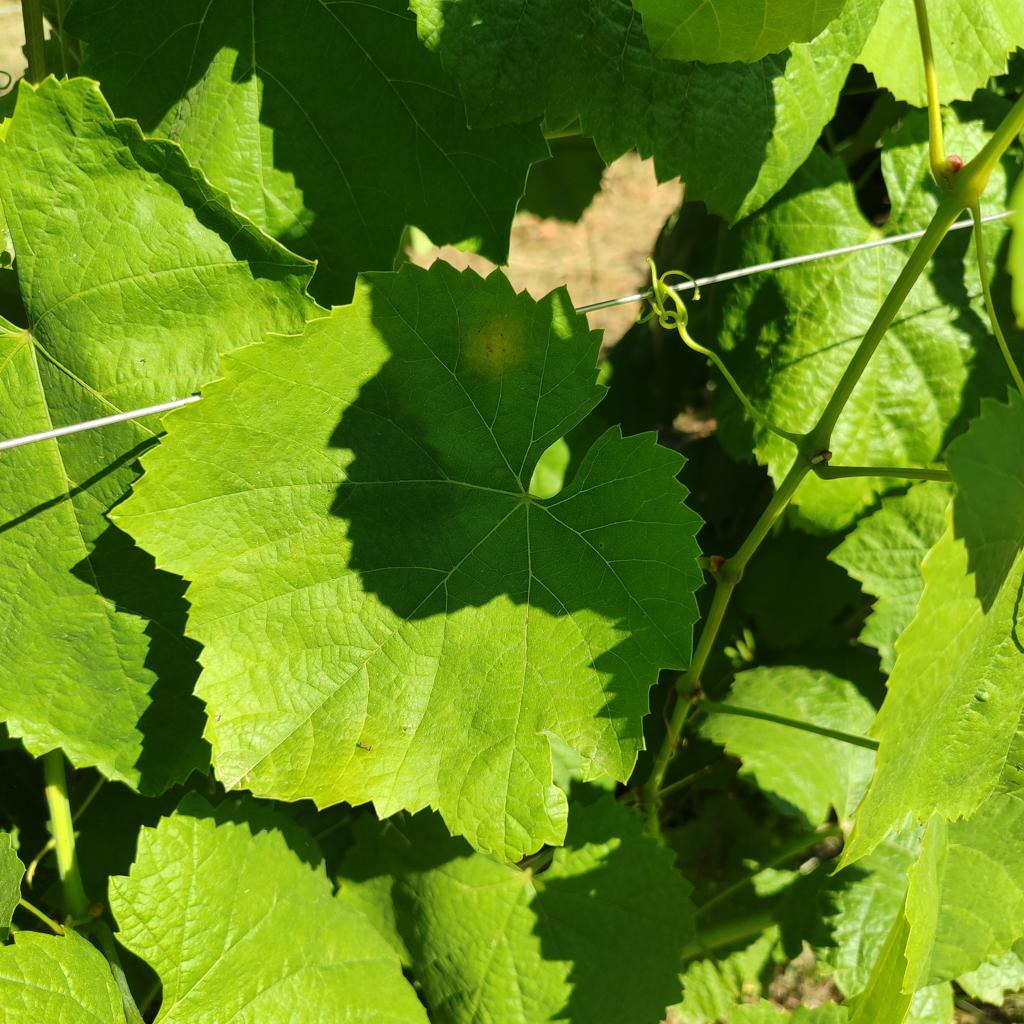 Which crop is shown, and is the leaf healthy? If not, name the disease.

grapevine, downy mildew
